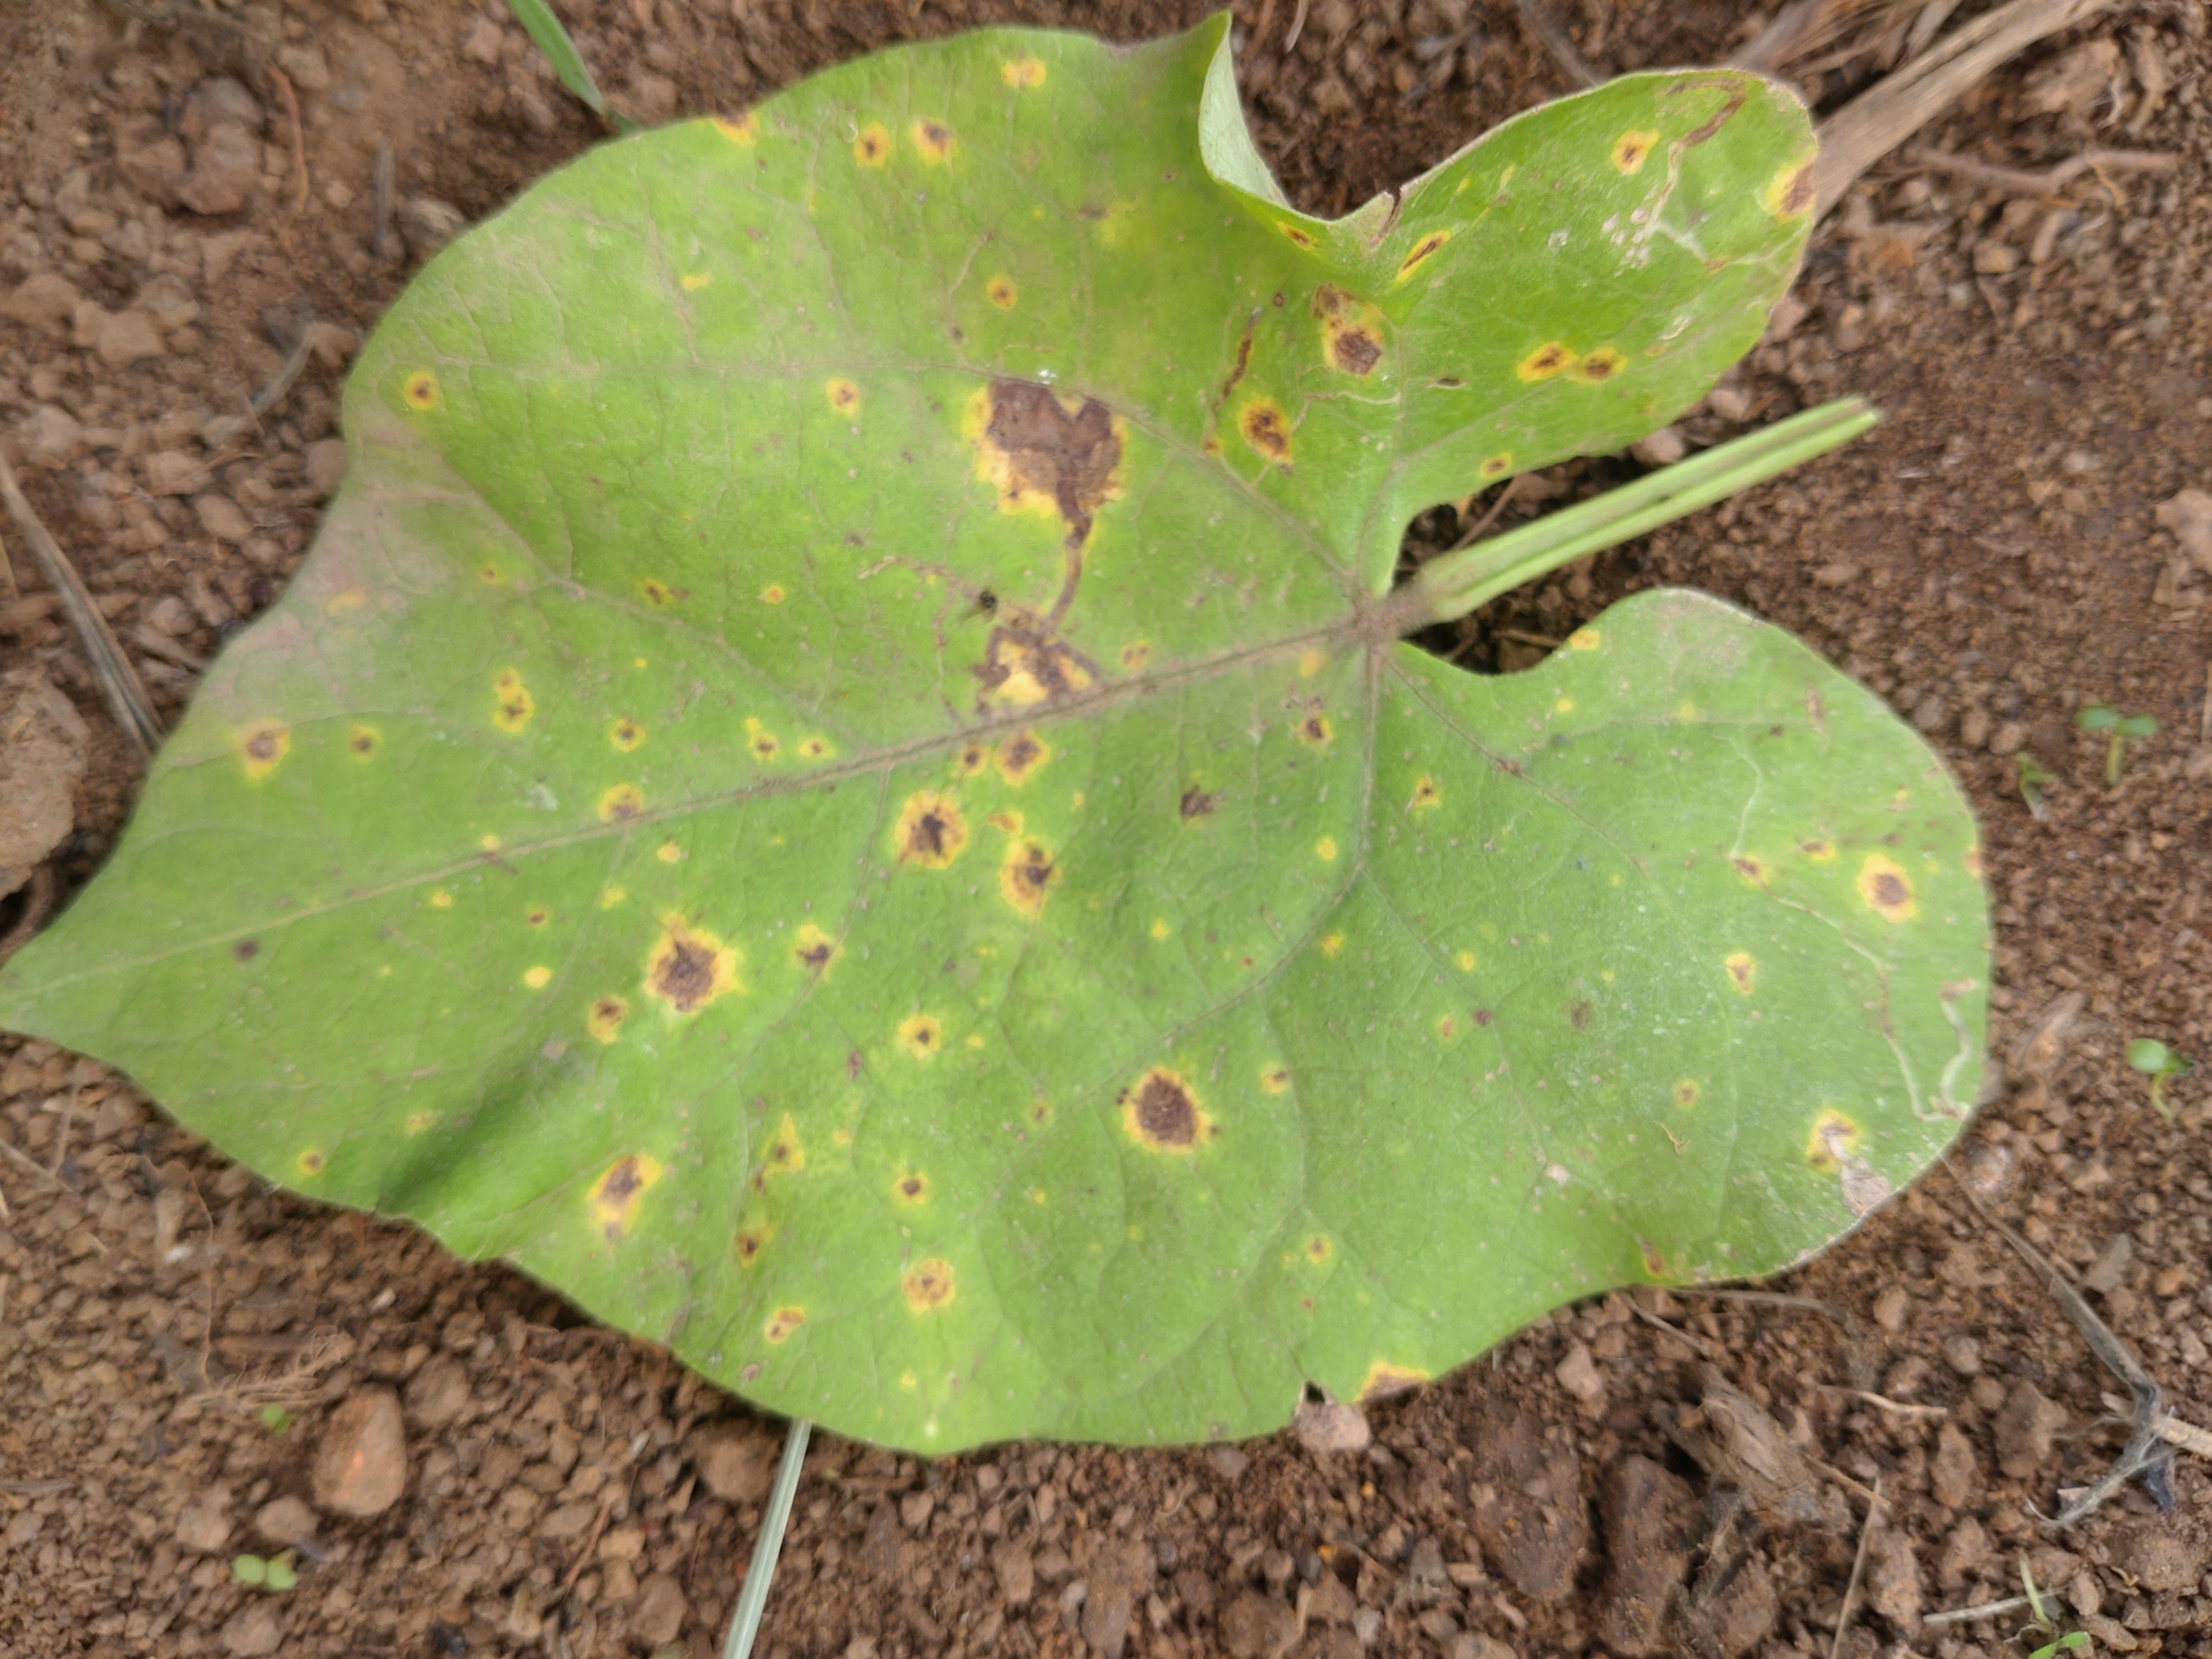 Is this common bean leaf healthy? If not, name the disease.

rust
